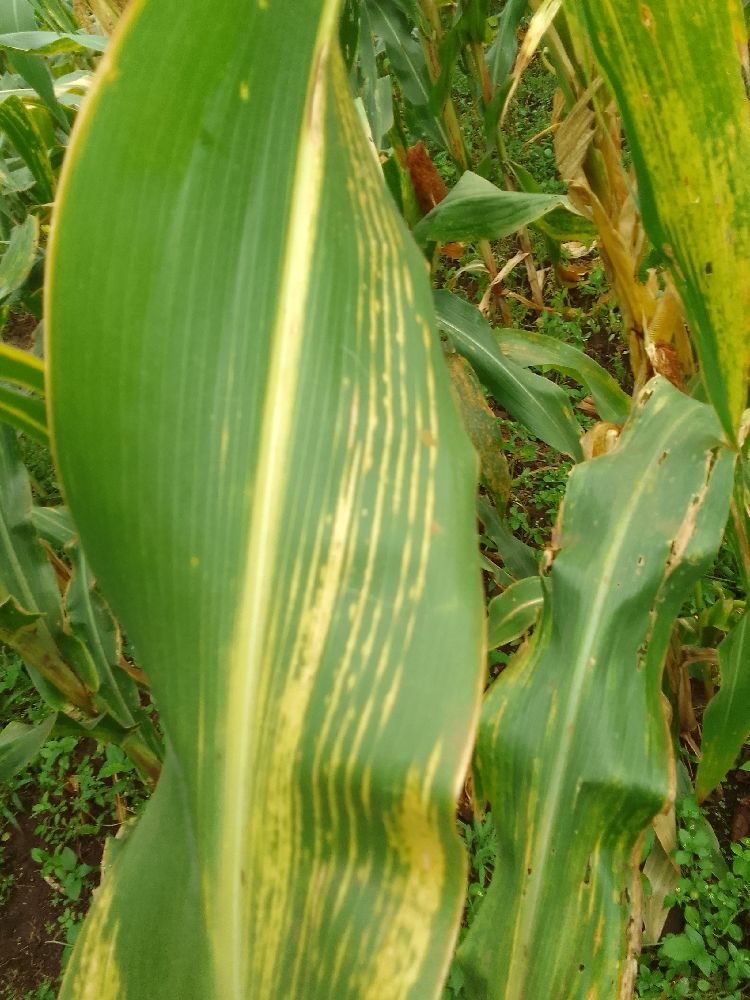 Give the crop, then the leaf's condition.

maize, maize lethal necrosis
